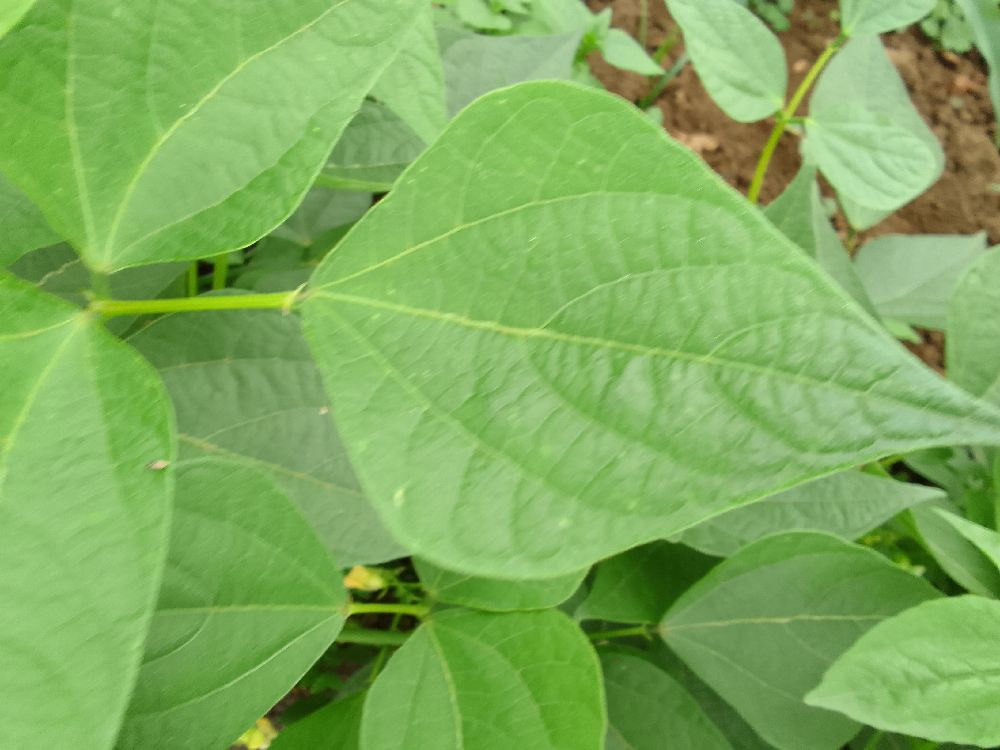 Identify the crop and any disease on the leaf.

common bean, healthy
